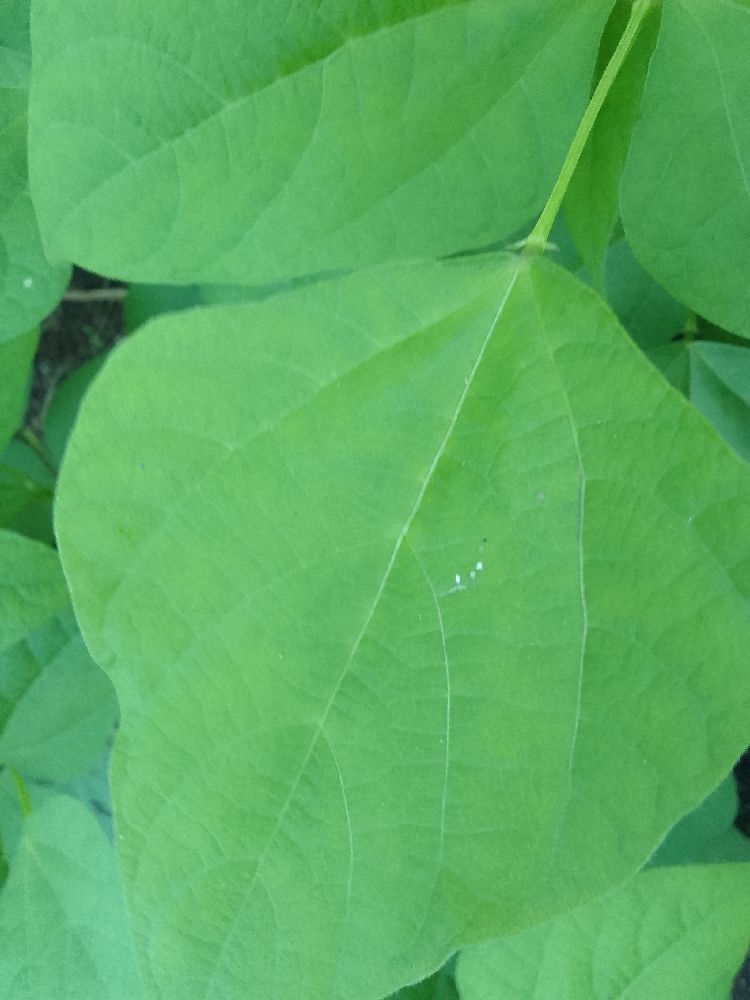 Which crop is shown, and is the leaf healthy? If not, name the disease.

common bean, healthy
